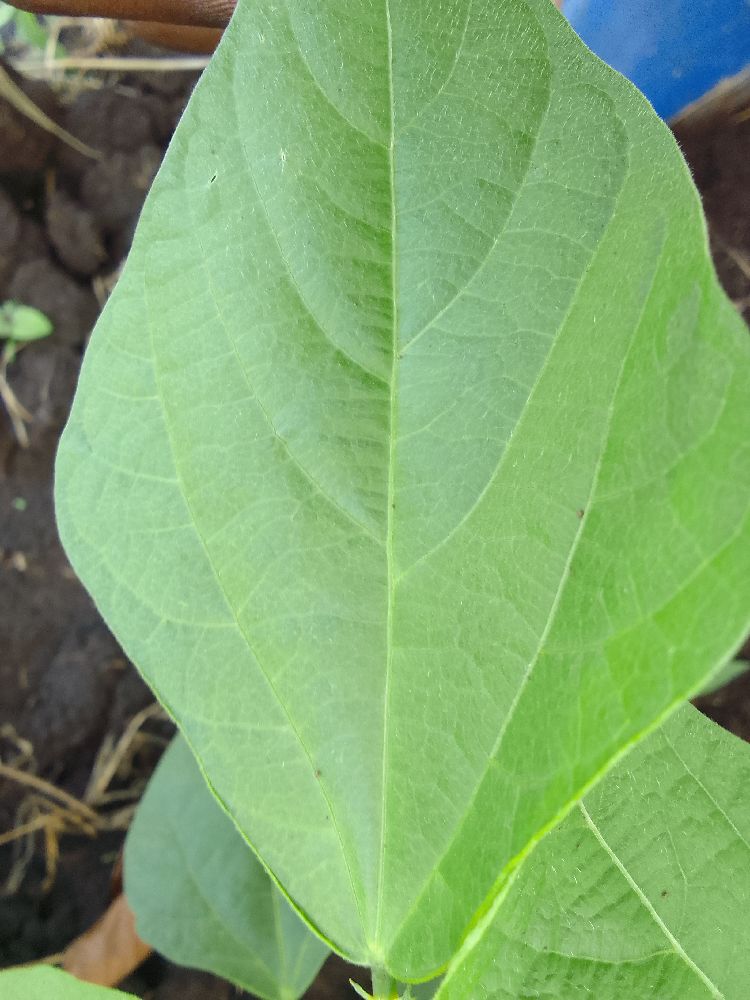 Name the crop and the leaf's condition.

common bean, healthy
